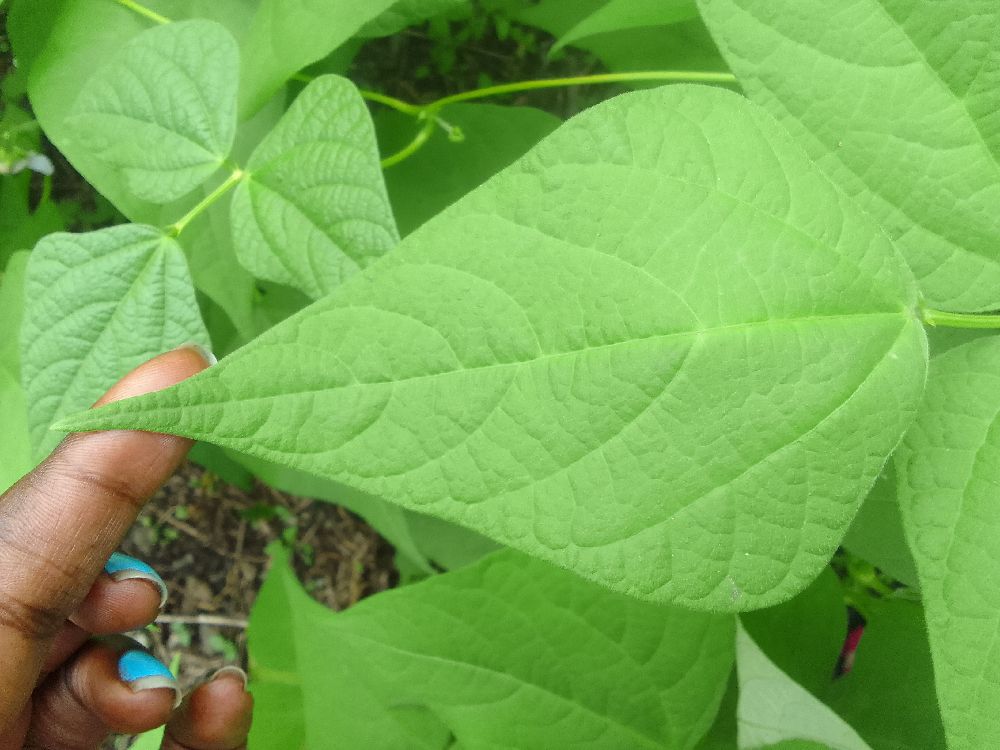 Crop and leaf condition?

common bean, healthy
